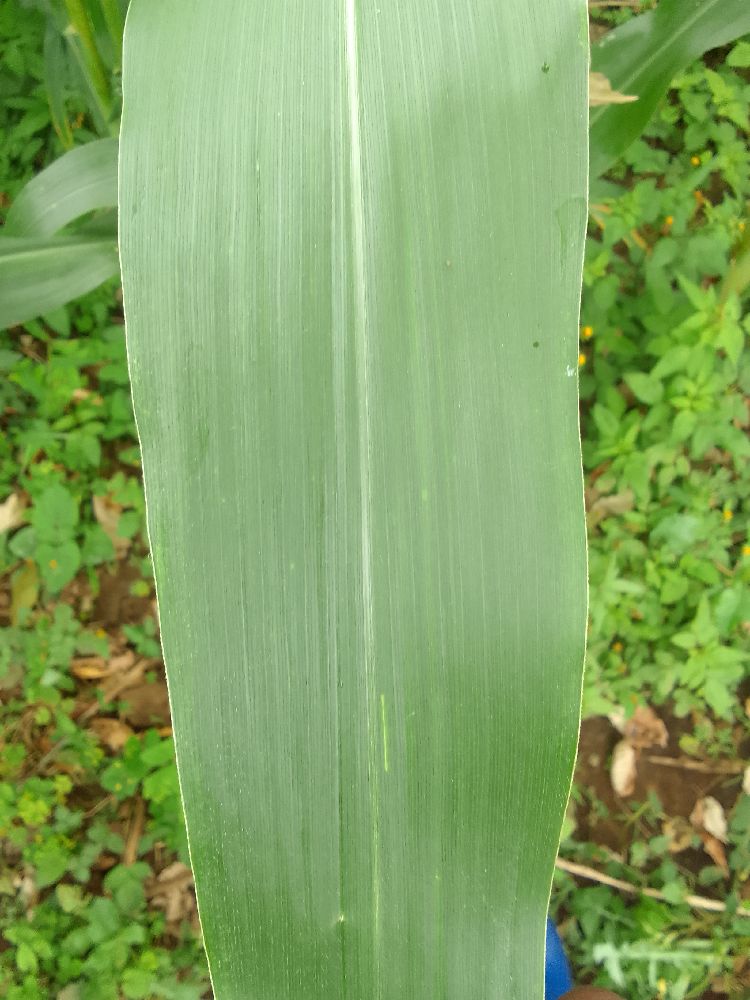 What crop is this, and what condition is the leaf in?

maize, healthy
